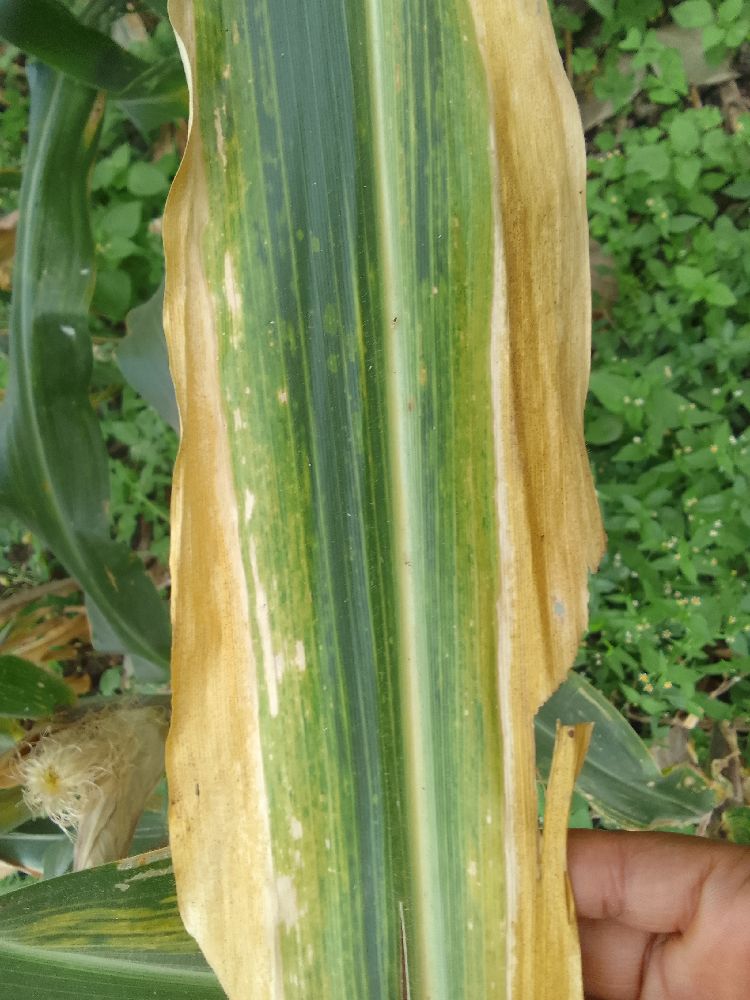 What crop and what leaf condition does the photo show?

maize, maize lethal necrosis
